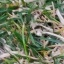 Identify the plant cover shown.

grass
